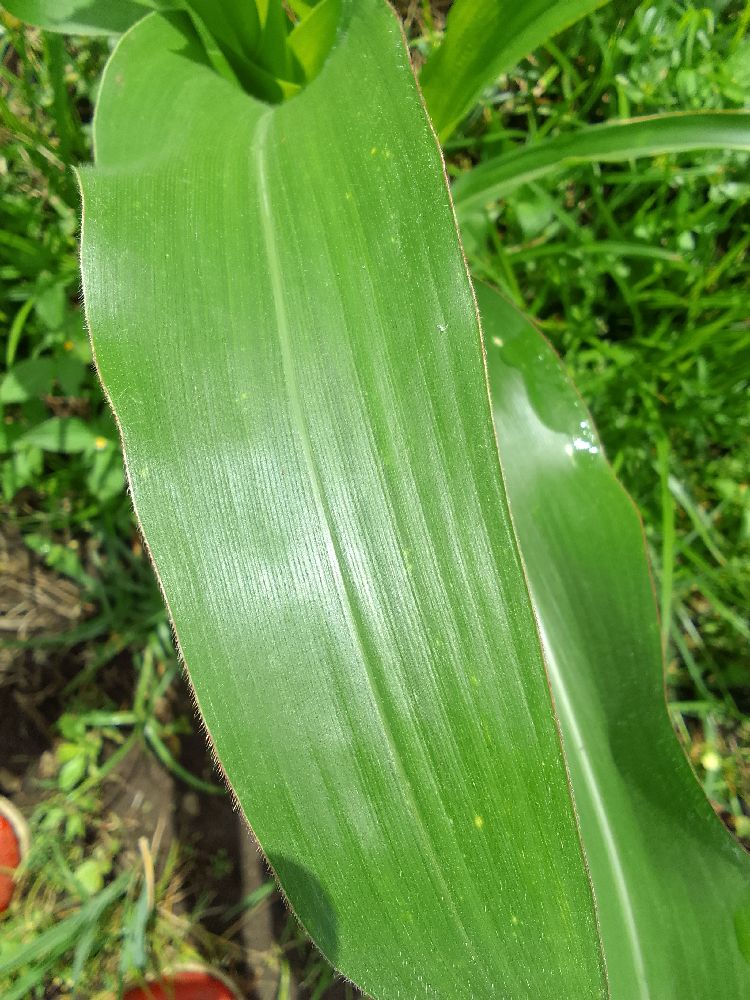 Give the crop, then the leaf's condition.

maize, healthy
